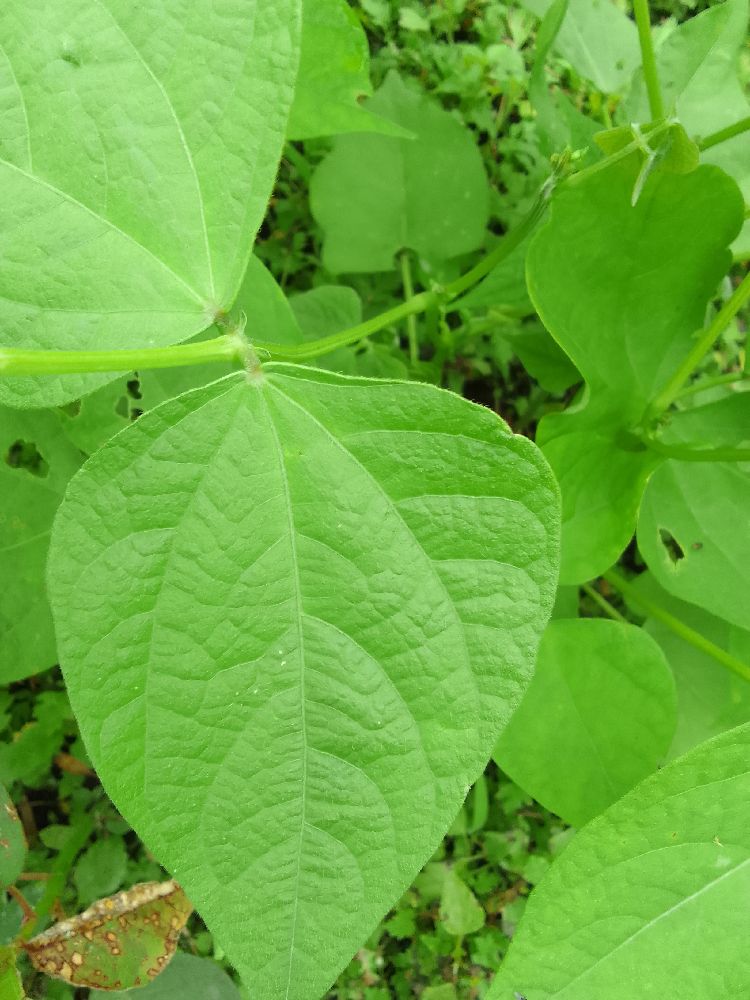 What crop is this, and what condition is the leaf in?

common bean, healthy
